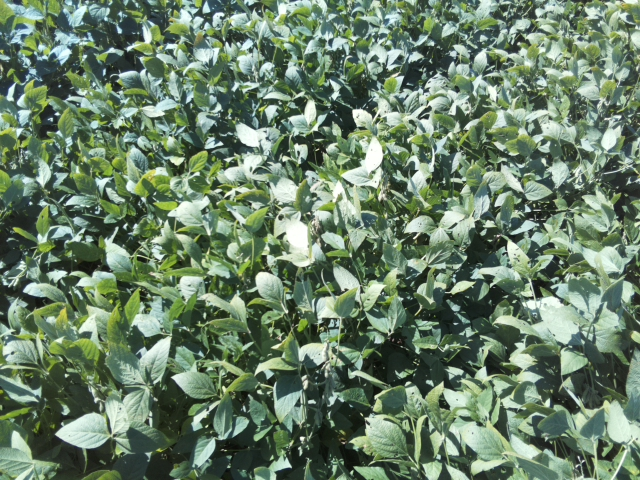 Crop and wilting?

soybean, leaflets folding inward at secondary pulvinus with no turgor loss in leaflets or petioles
